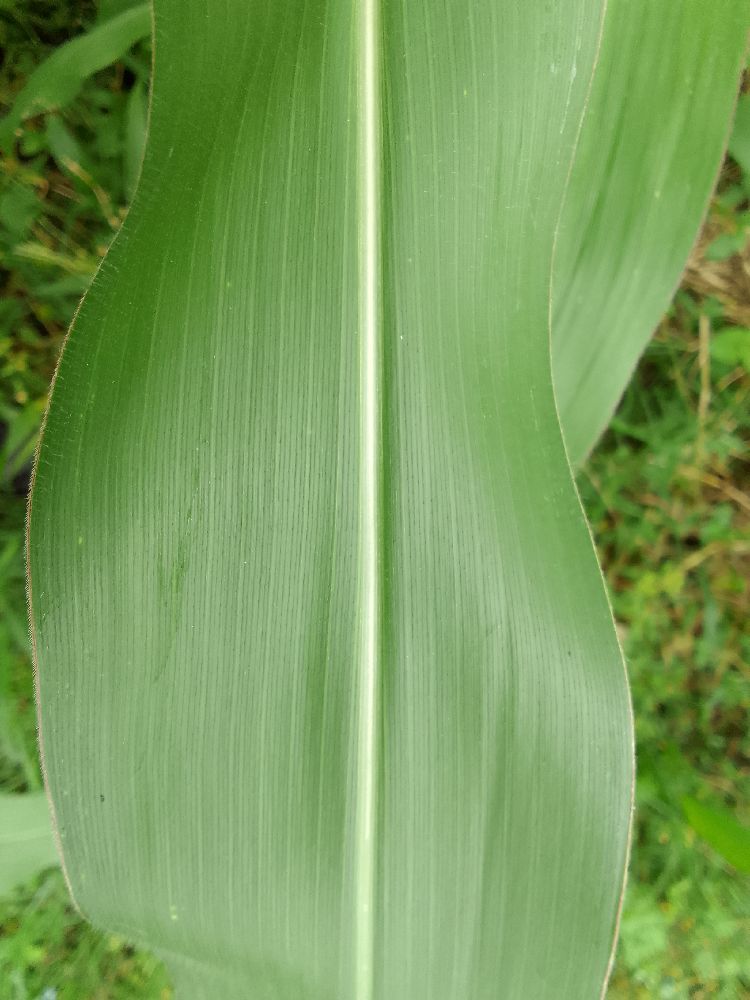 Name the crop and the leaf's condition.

maize, healthy
